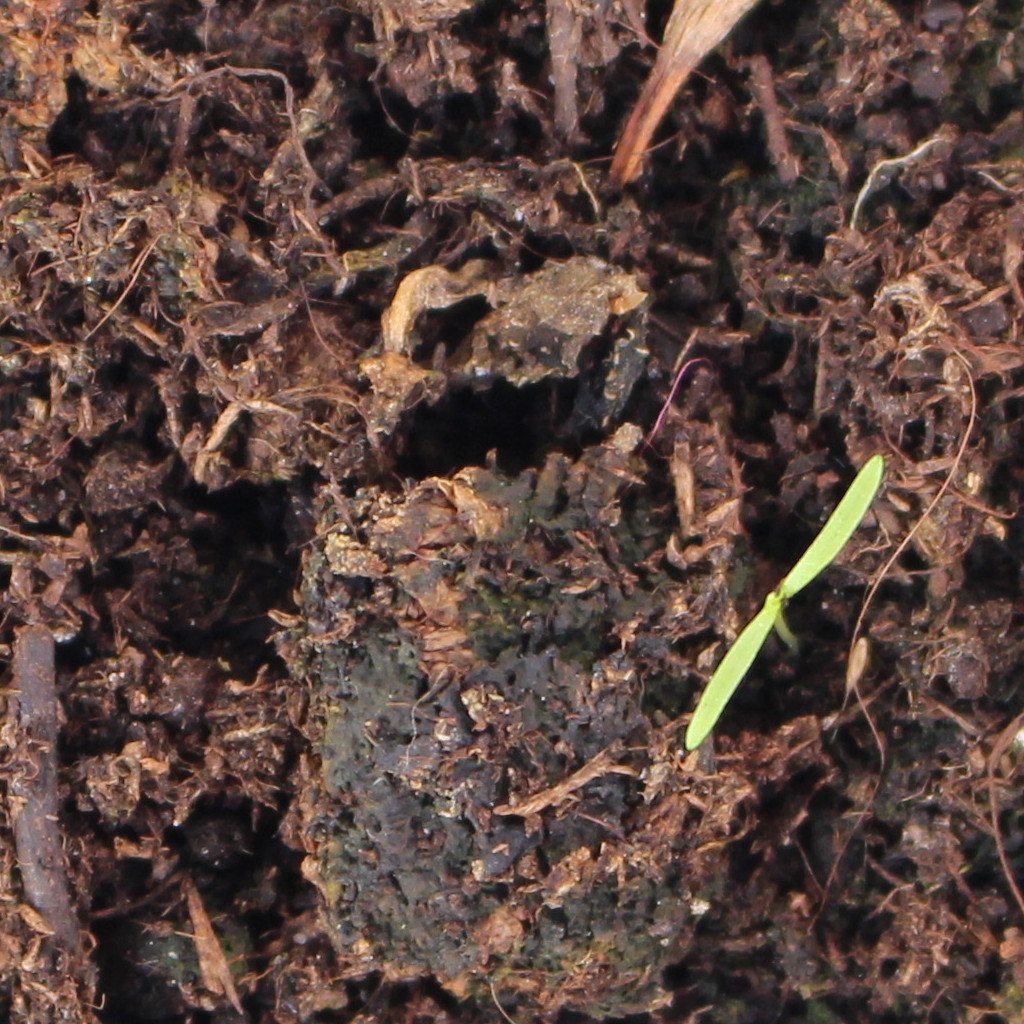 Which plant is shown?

Papaver rhoeas
